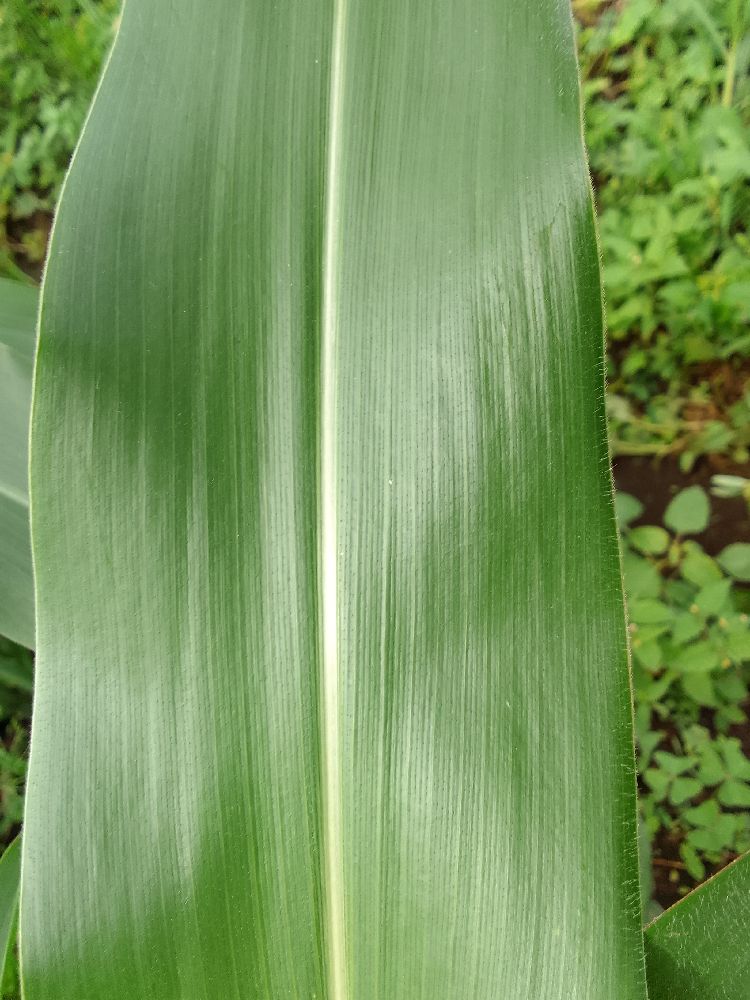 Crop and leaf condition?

maize, healthy
